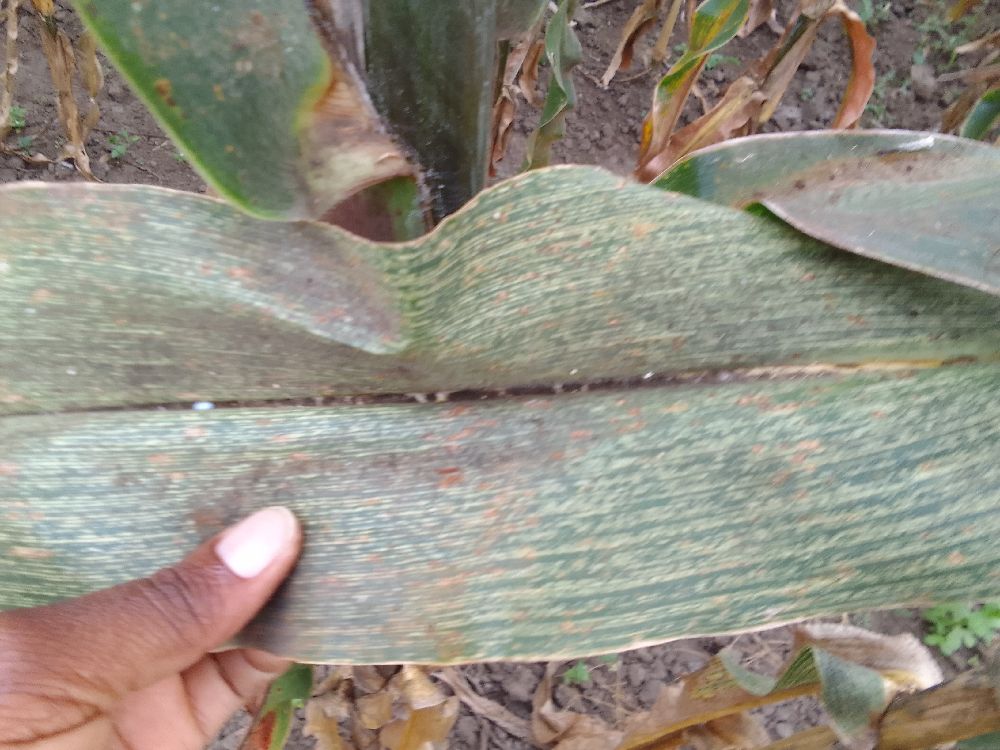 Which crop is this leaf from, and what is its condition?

maize, maize streak virus
